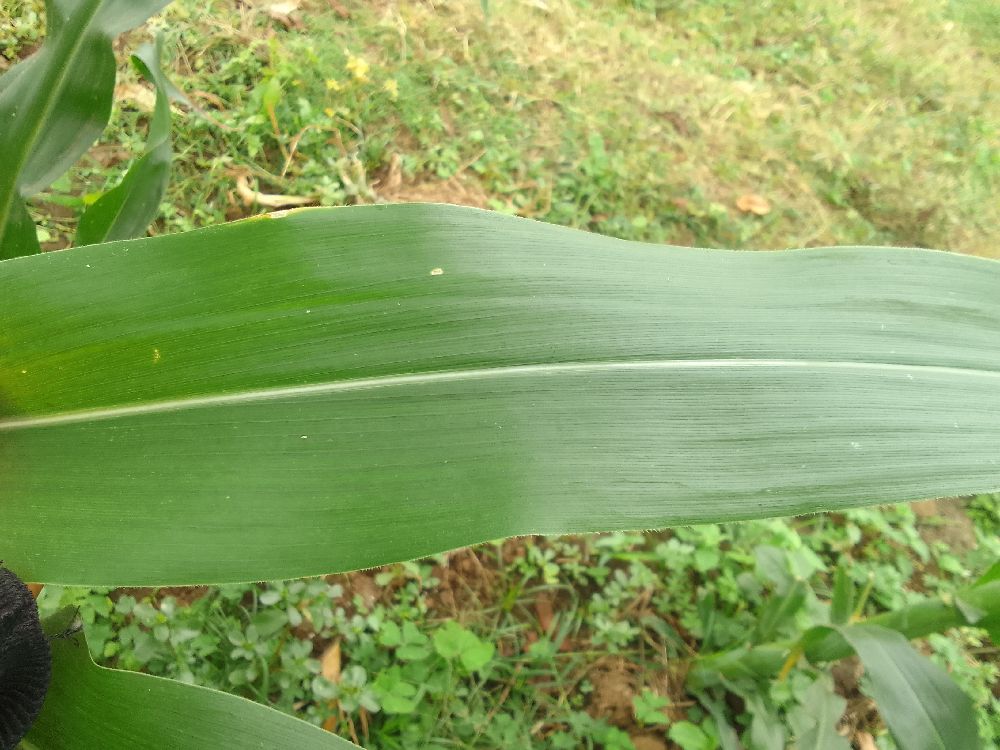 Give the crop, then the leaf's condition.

maize, healthy
